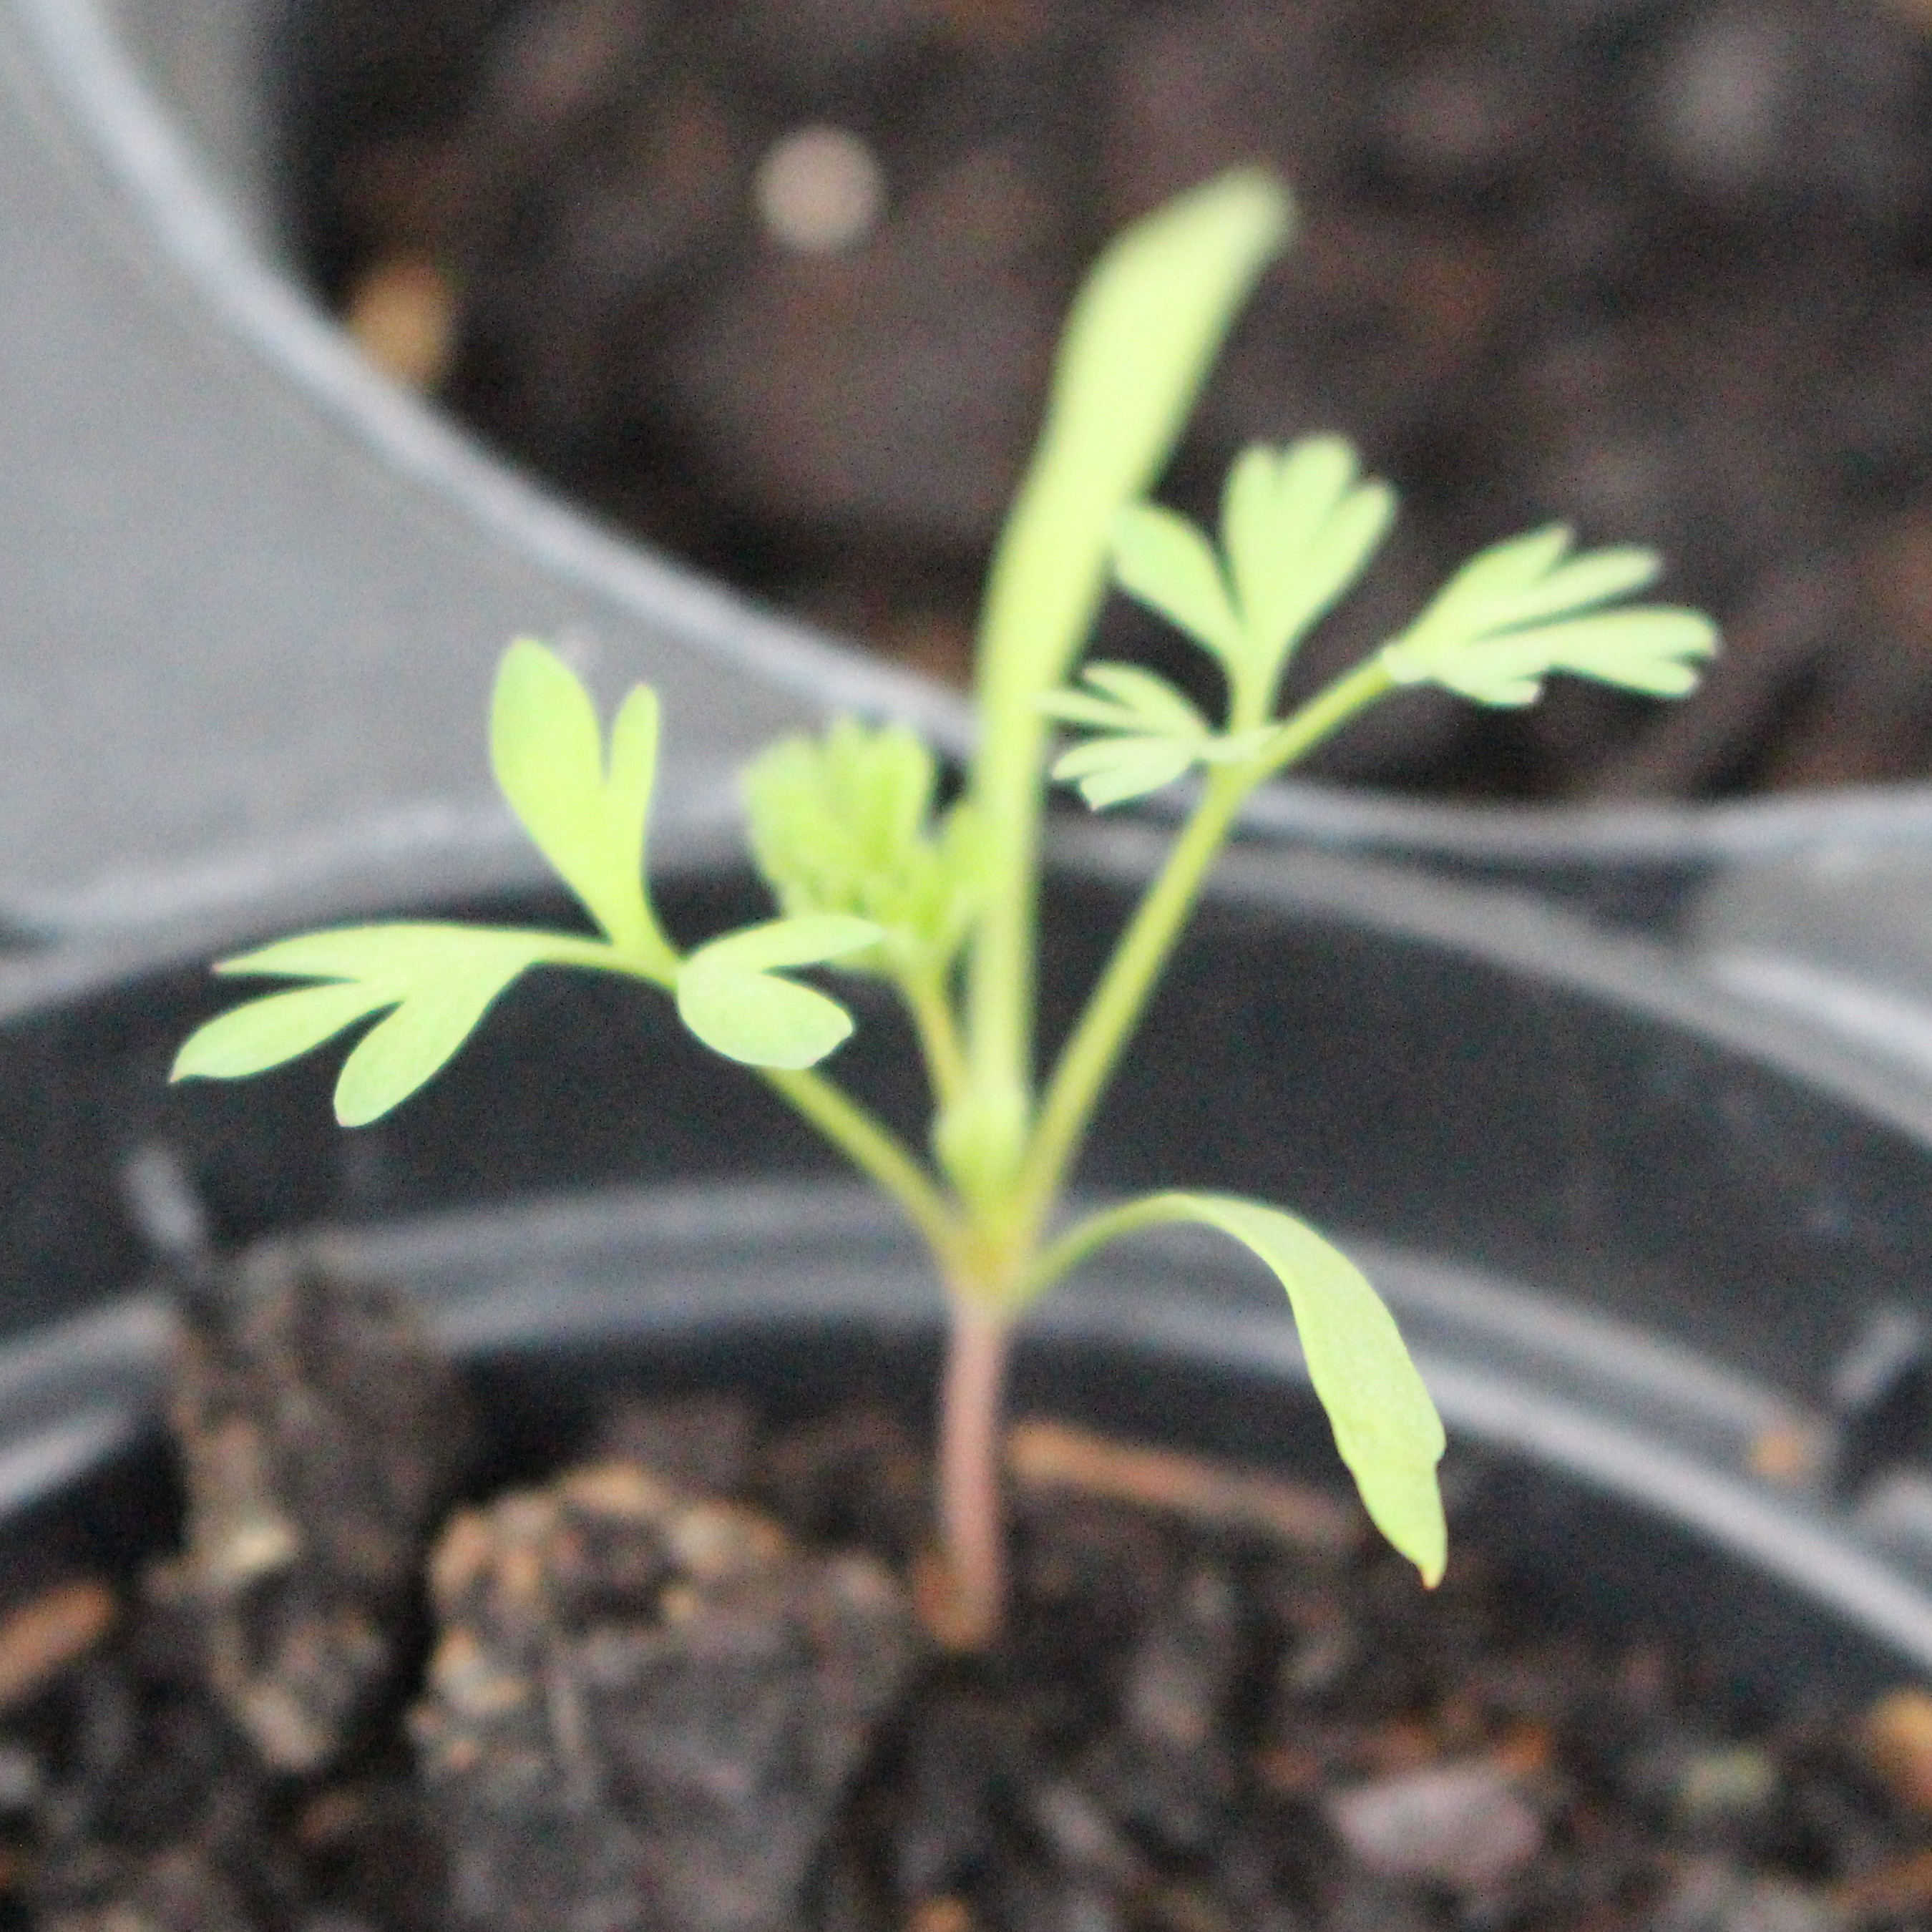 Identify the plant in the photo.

Fumaria officinalis
